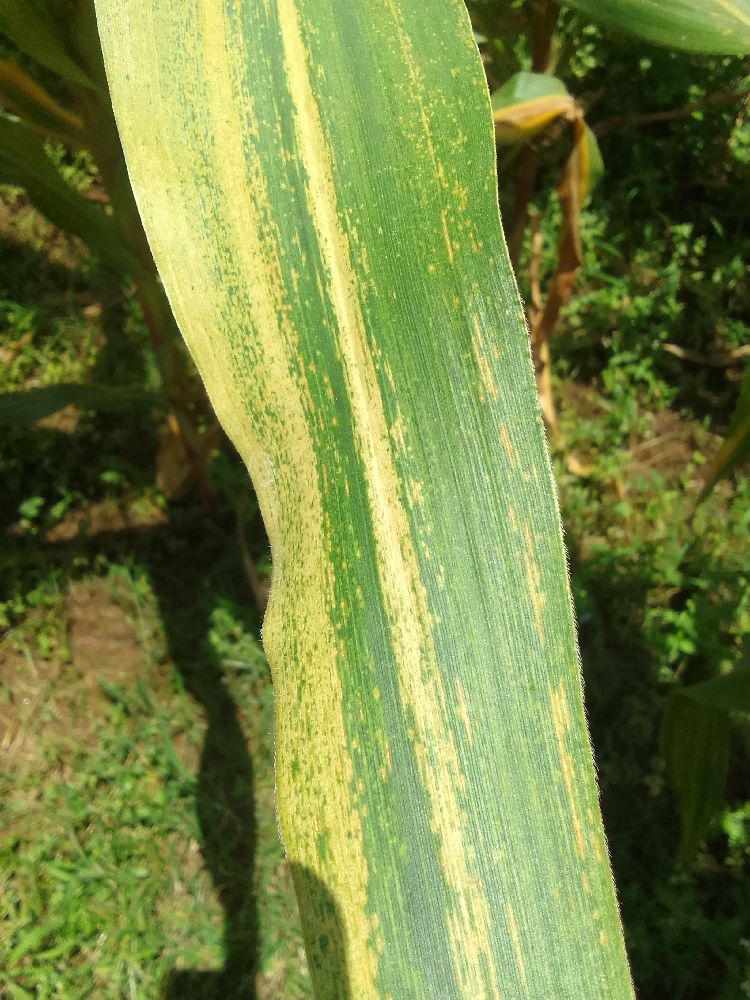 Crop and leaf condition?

maize, maize lethal necrosis
